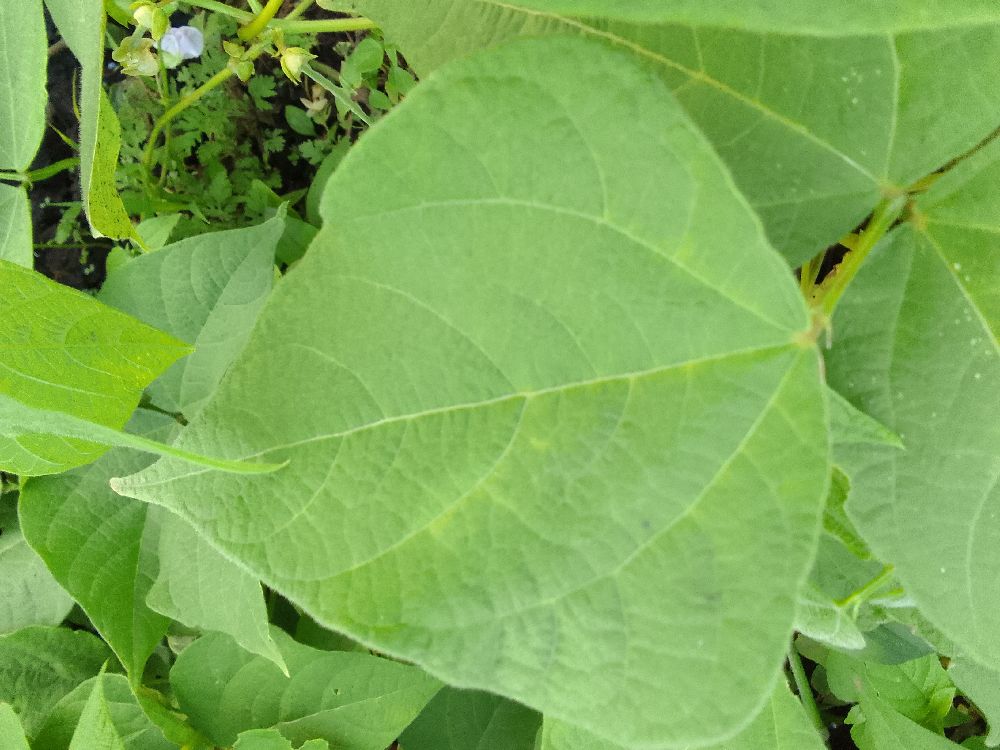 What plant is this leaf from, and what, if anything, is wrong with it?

common bean, healthy
